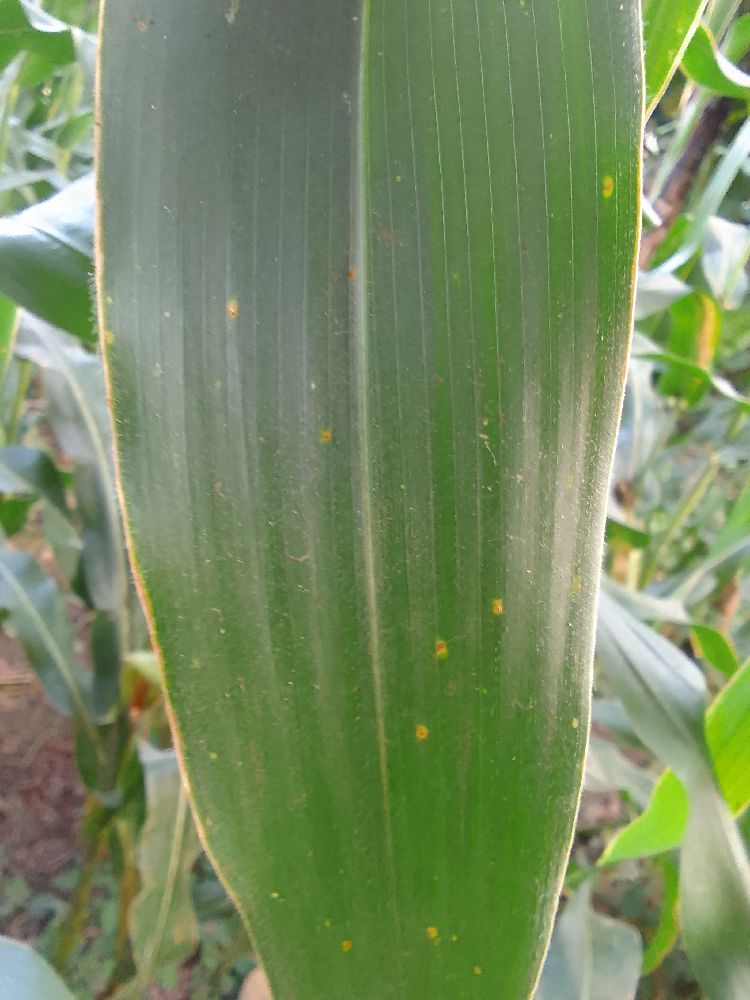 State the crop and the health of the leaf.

maize, healthy
